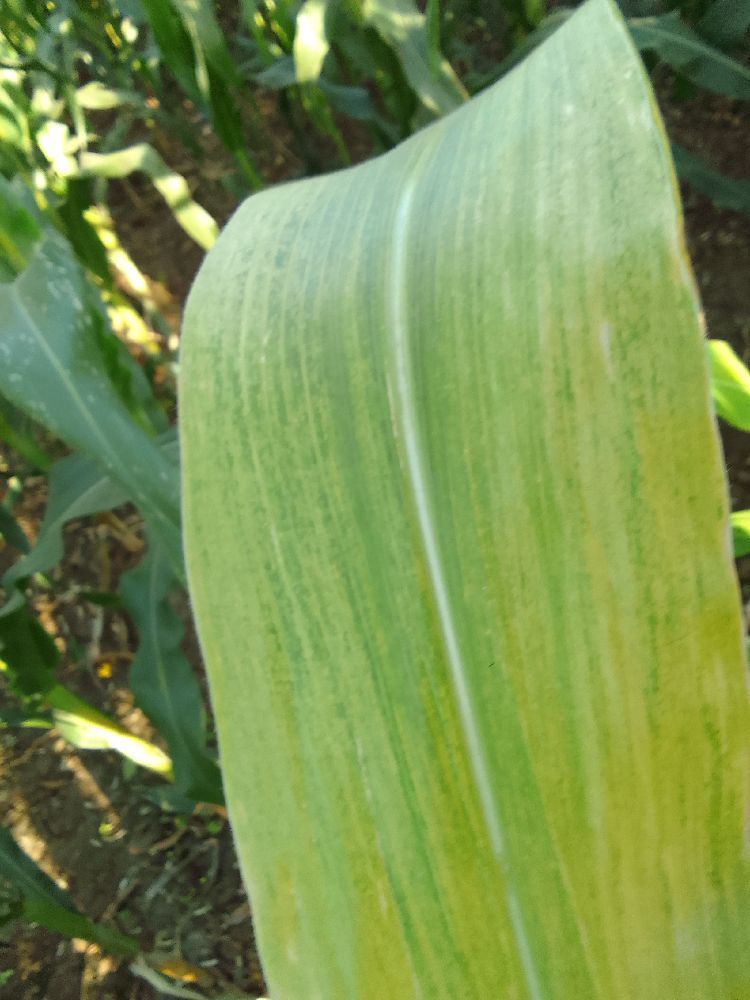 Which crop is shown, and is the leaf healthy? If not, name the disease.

maize, maize lethal necrosis
